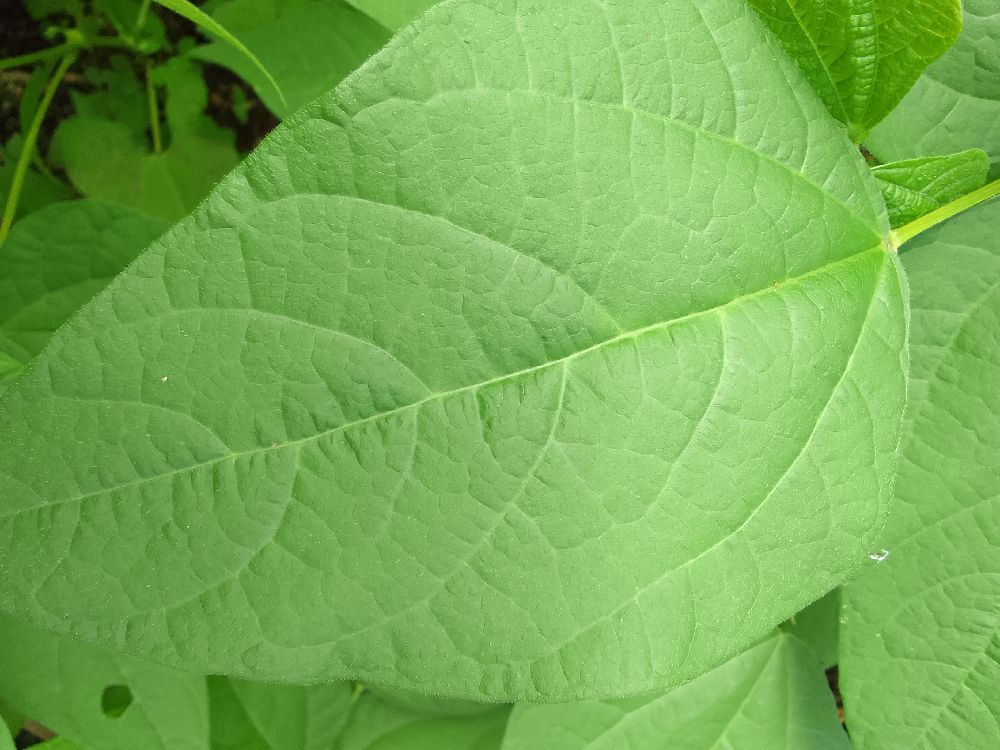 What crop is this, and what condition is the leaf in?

common bean, healthy
